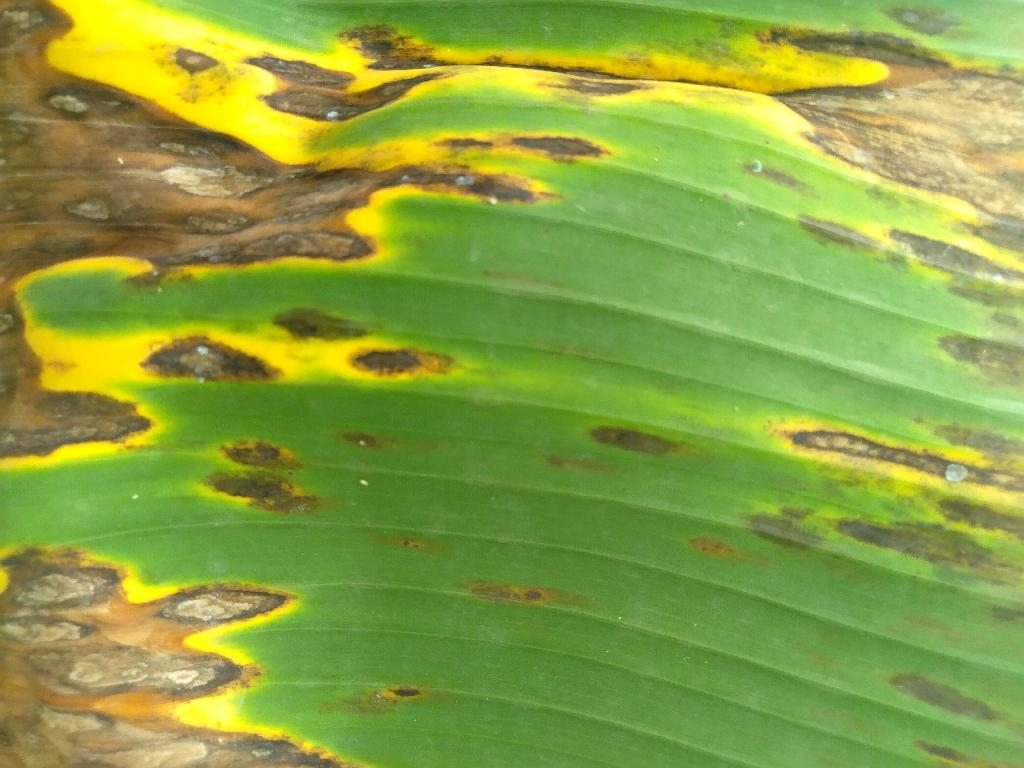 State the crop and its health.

banana, black sigatoka
